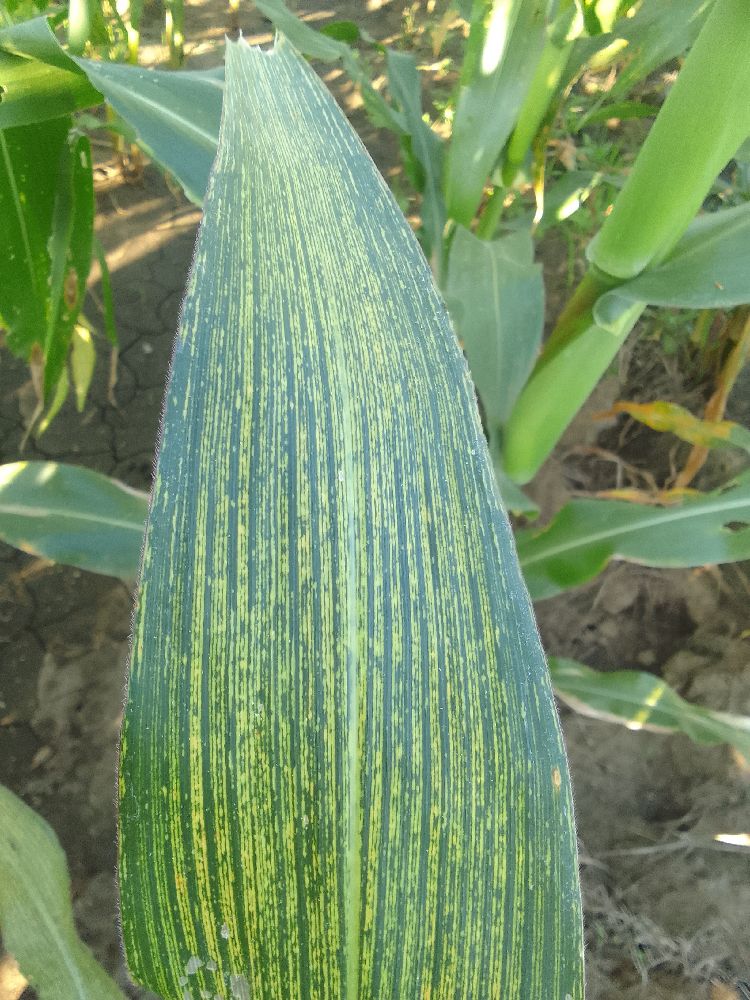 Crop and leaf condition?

maize, maize streak virus
